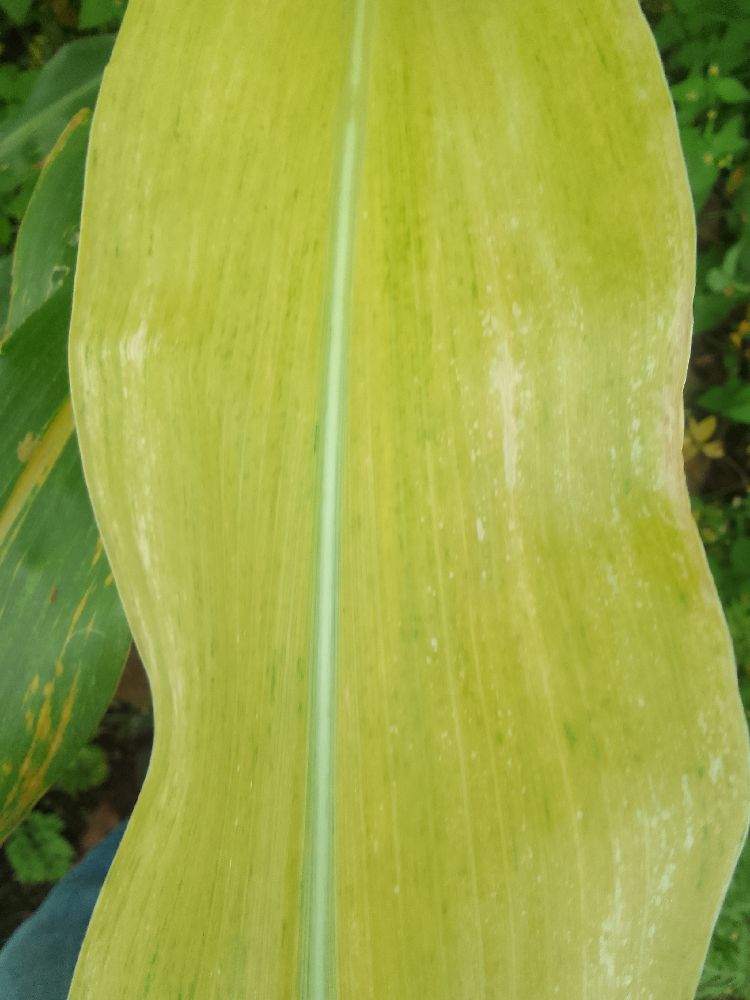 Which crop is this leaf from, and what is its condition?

maize, maize lethal necrosis
